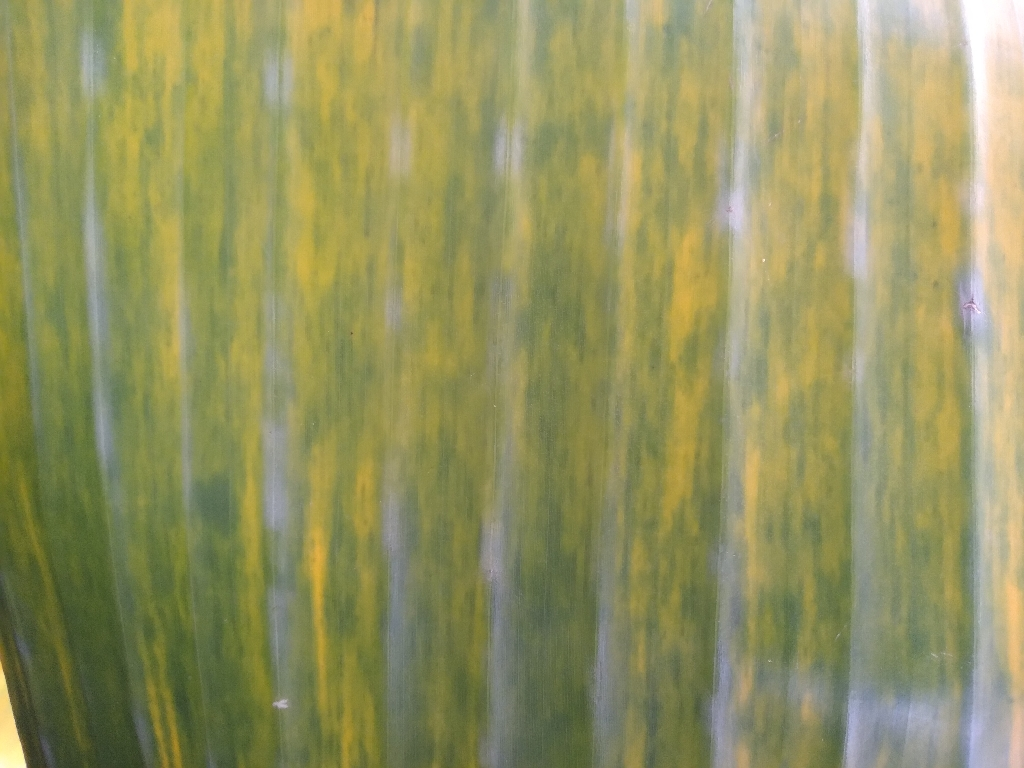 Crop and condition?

banana, fusarium wilt race 1
